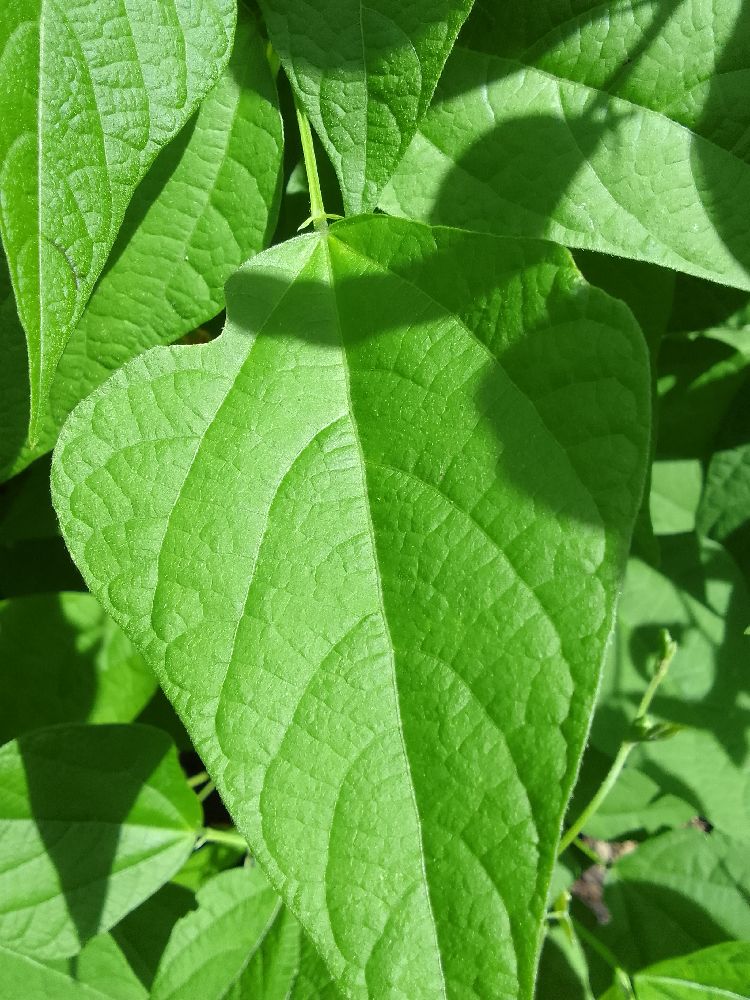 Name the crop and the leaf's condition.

common bean, healthy
